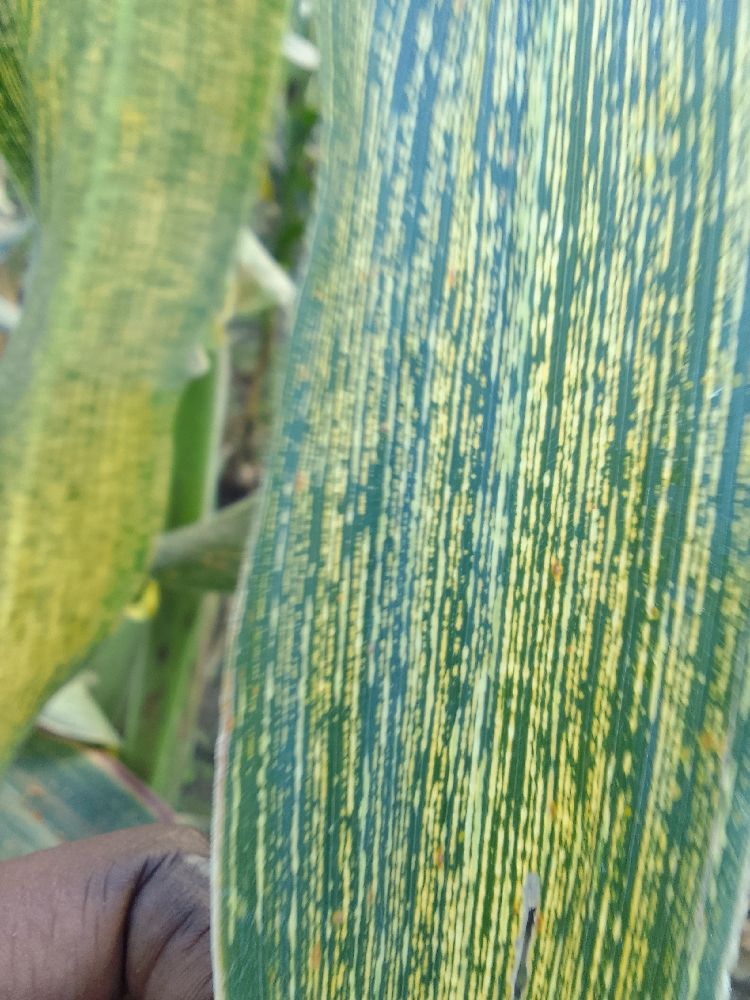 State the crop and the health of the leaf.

maize, maize streak virus
